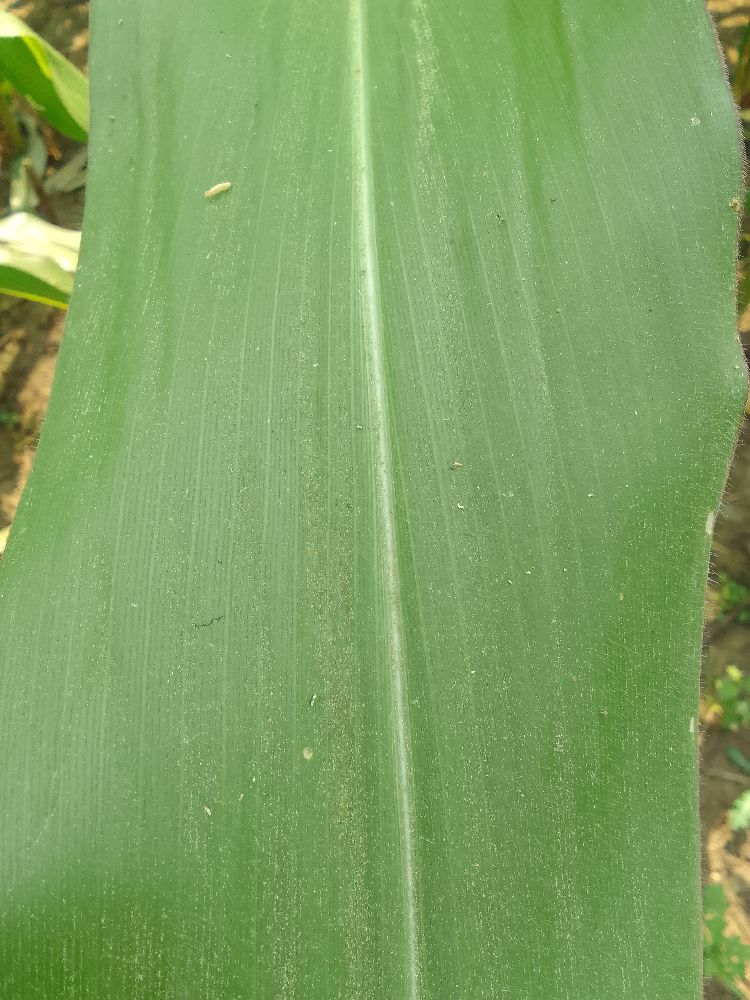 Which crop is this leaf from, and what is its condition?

maize, healthy
